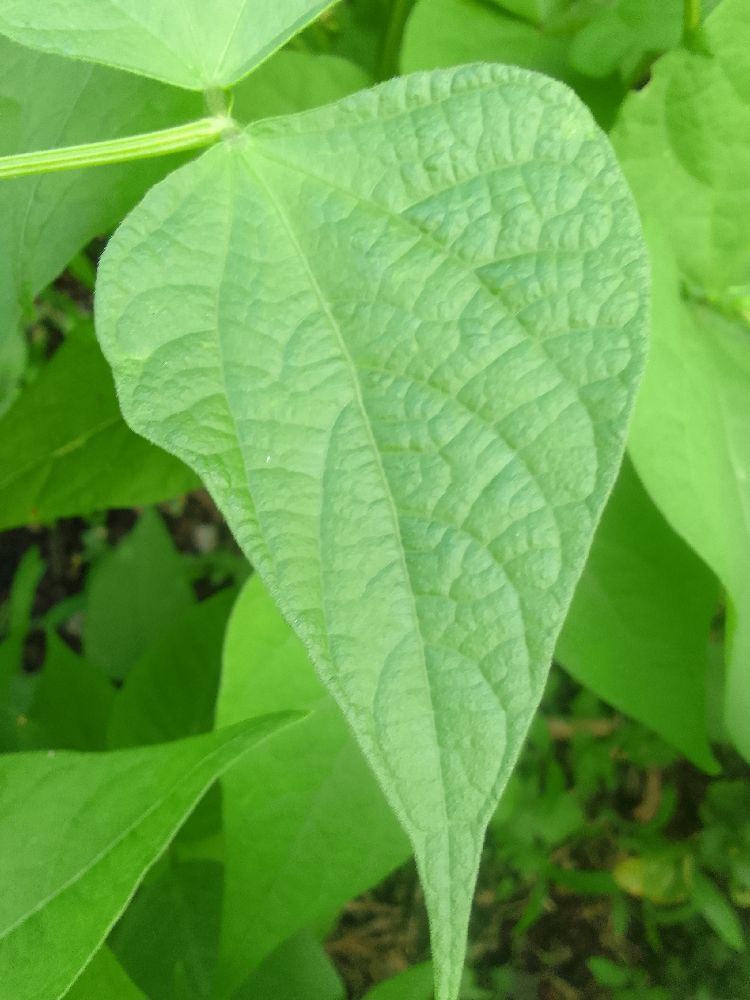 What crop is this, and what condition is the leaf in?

common bean, healthy
